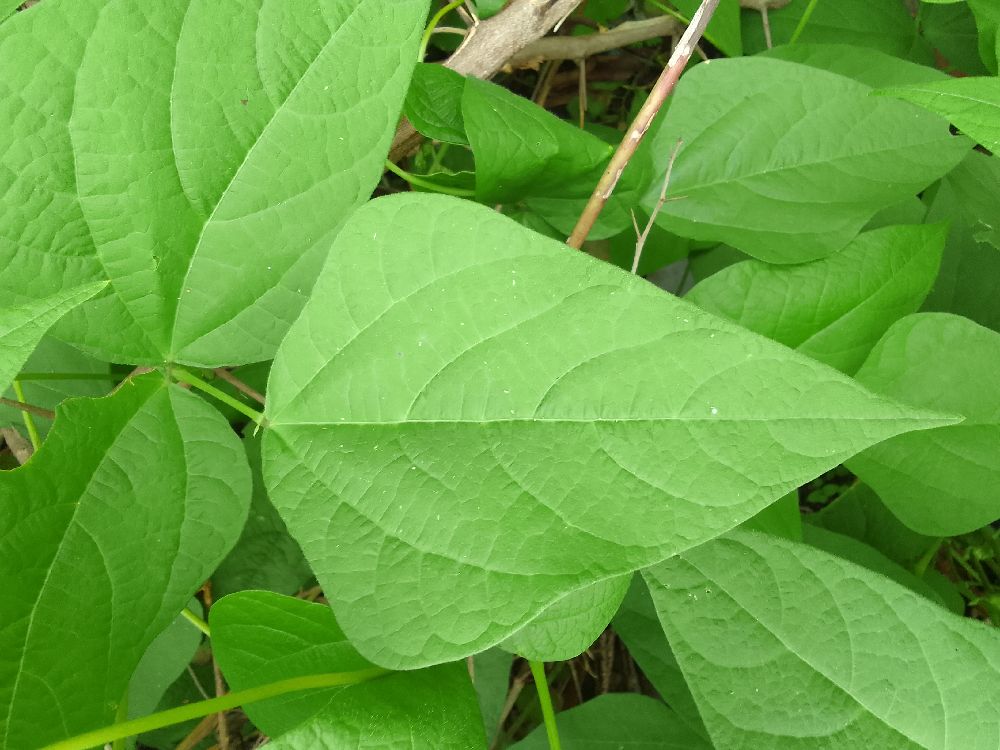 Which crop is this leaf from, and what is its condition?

common bean, healthy
